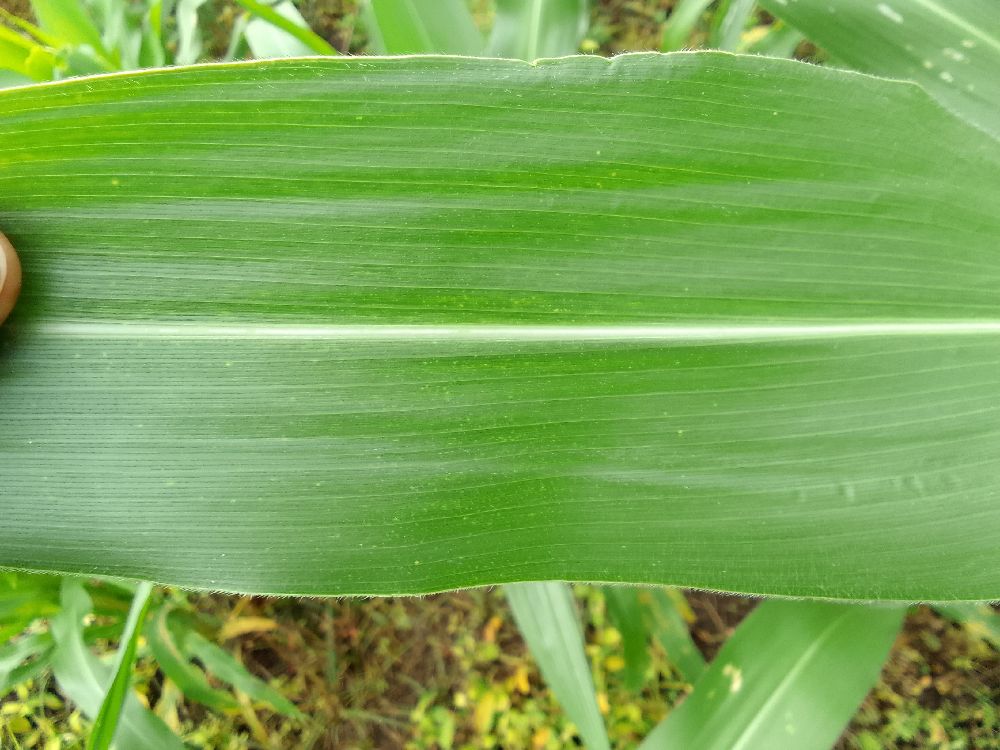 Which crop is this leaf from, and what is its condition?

maize, healthy
